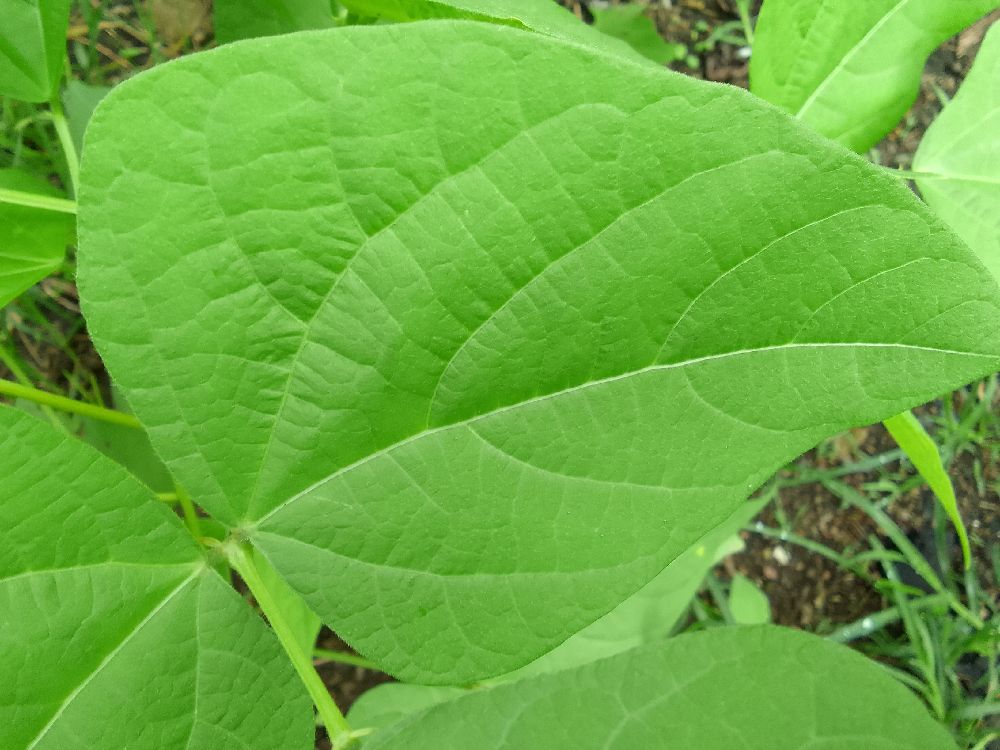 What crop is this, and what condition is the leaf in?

common bean, healthy
